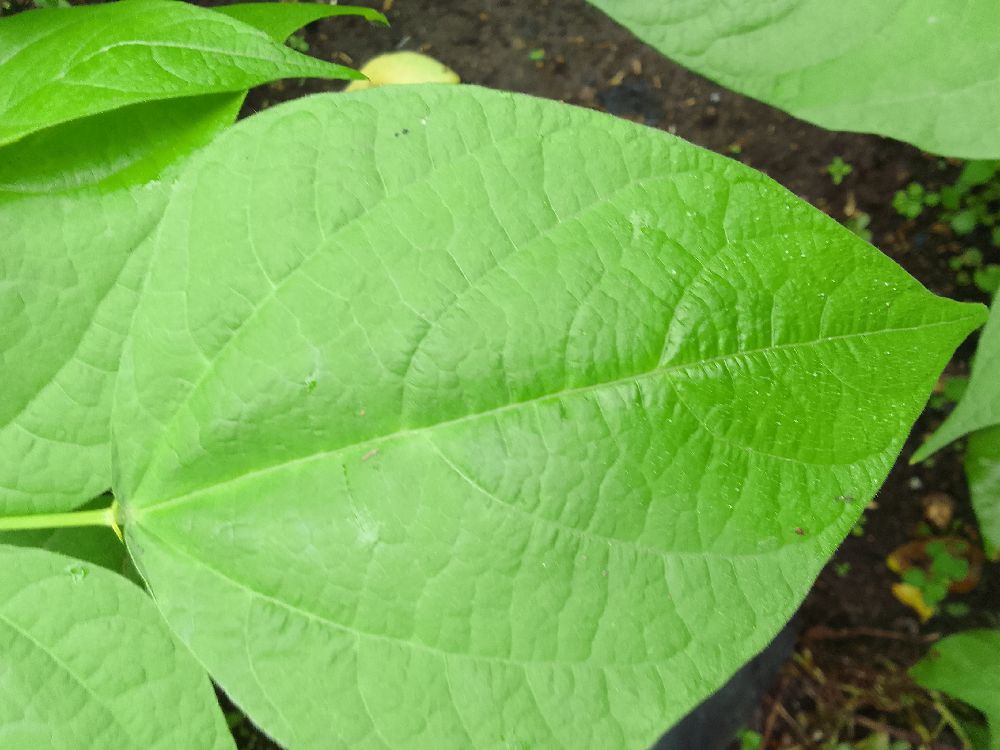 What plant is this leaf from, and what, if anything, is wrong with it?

common bean, healthy
